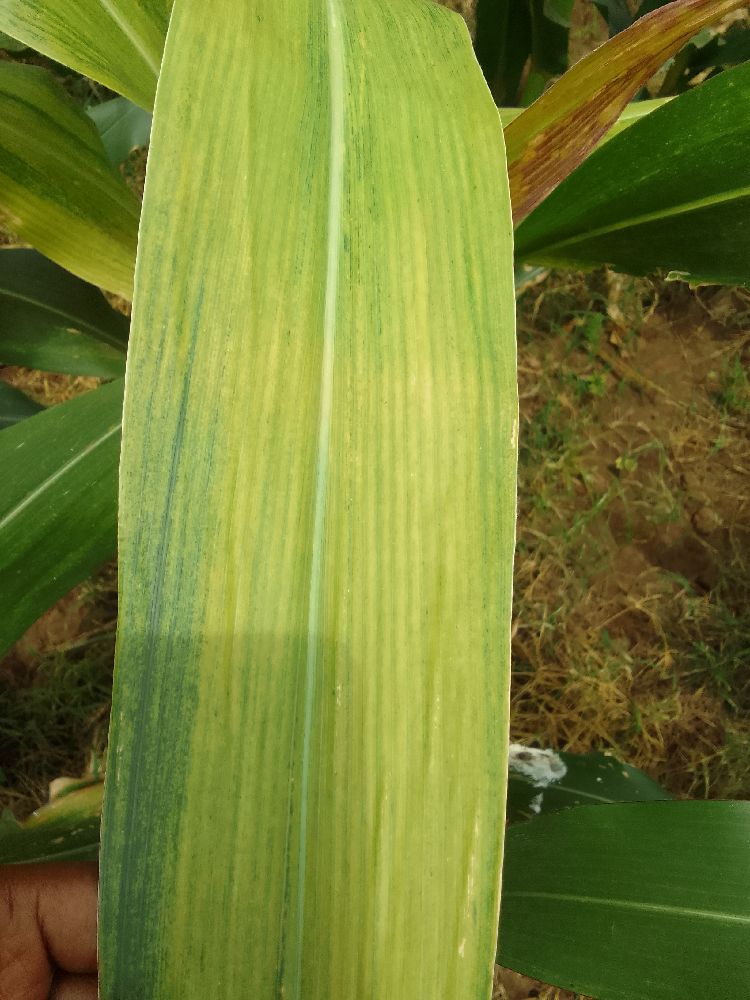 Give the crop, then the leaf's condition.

maize, maize lethal necrosis
